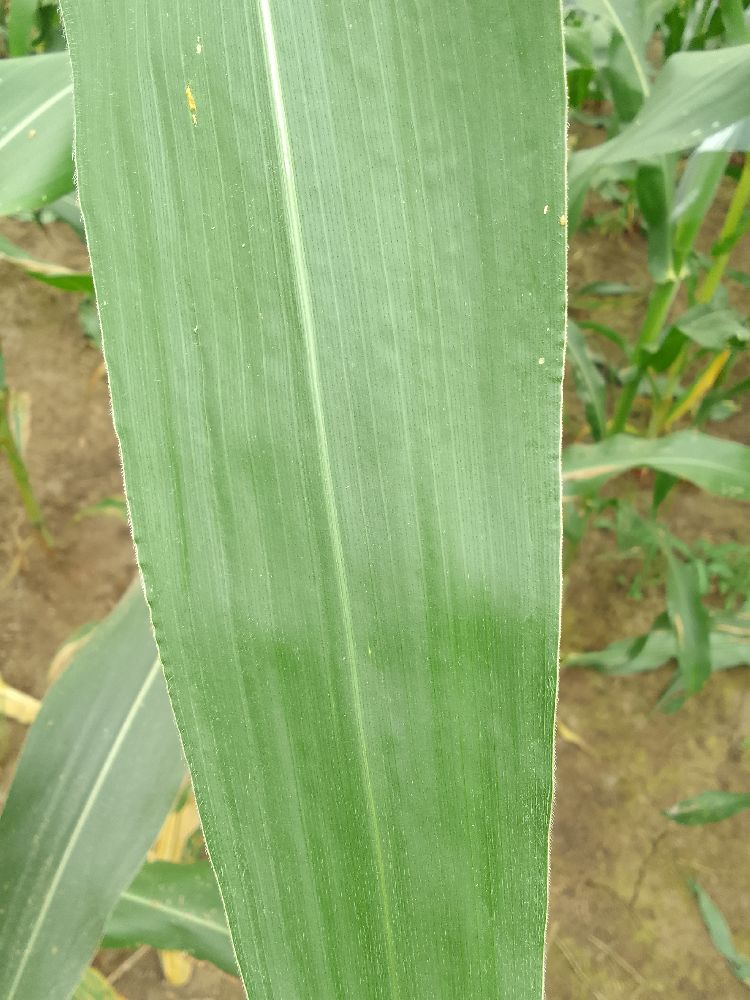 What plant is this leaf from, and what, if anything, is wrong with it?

maize, healthy
